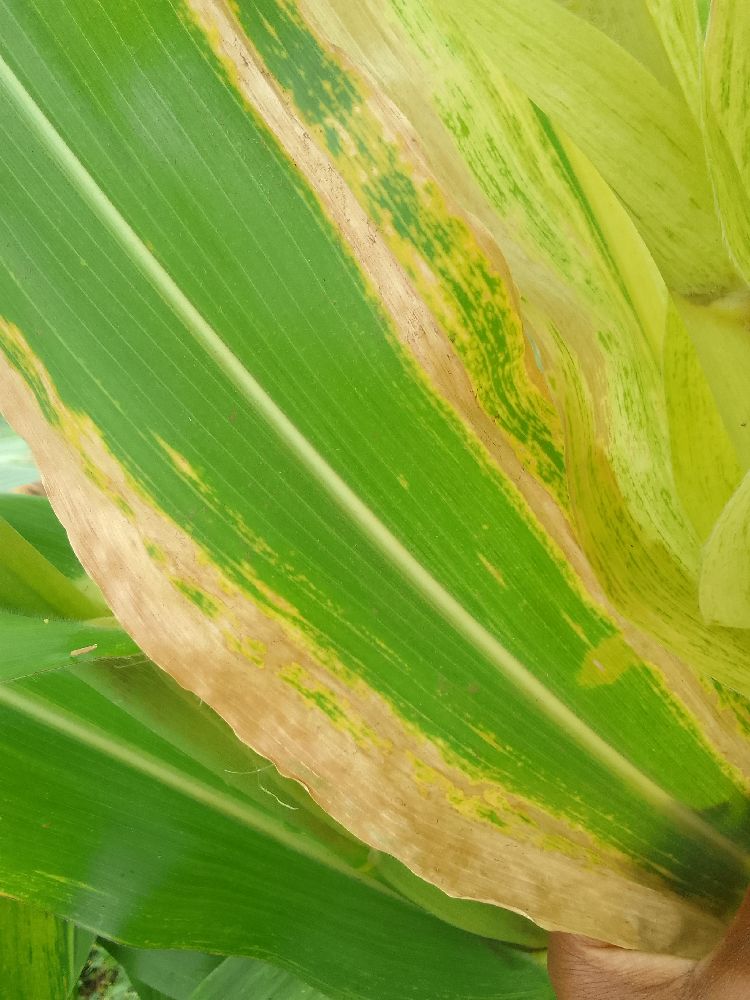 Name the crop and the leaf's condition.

maize, maize lethal necrosis
